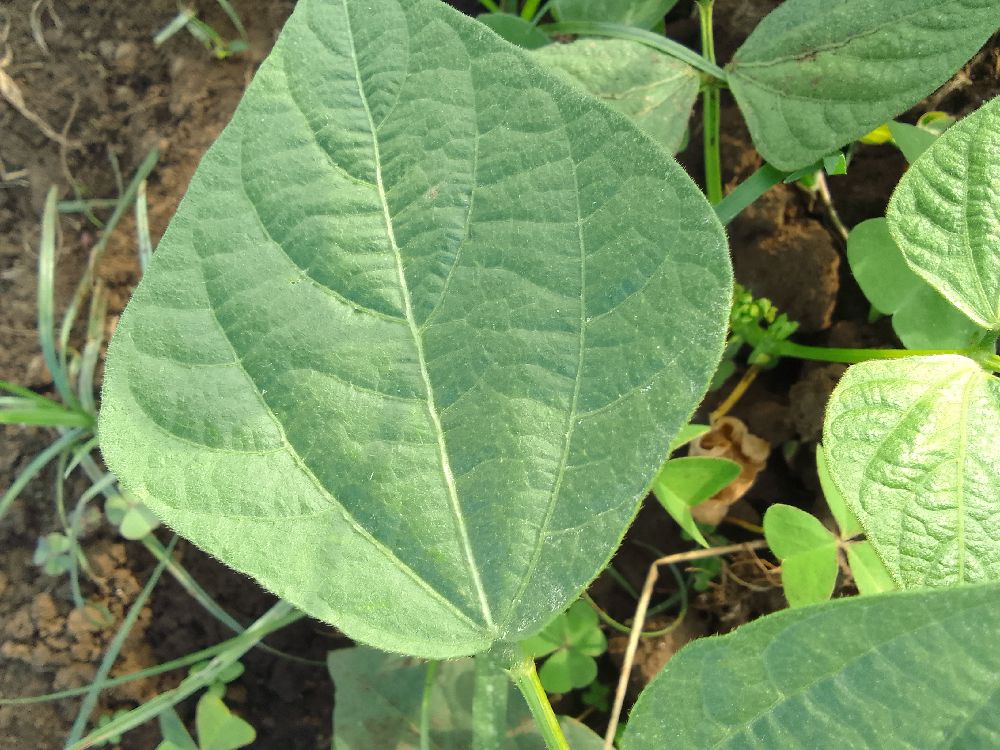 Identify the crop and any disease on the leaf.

common bean, healthy
